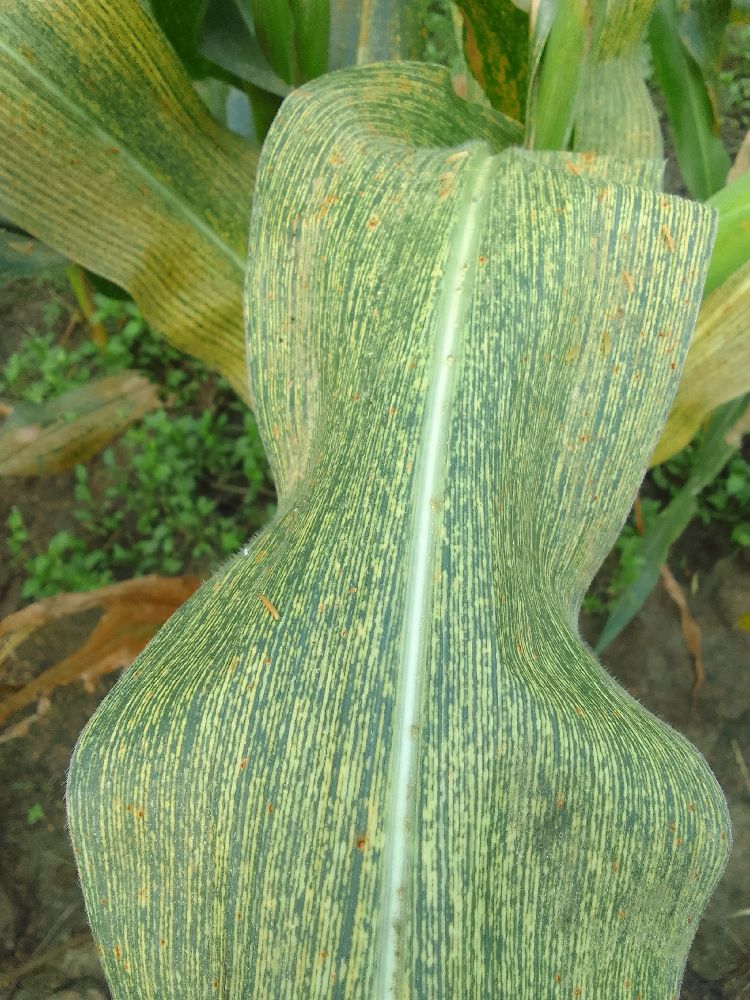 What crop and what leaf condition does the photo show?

maize, maize streak virus
